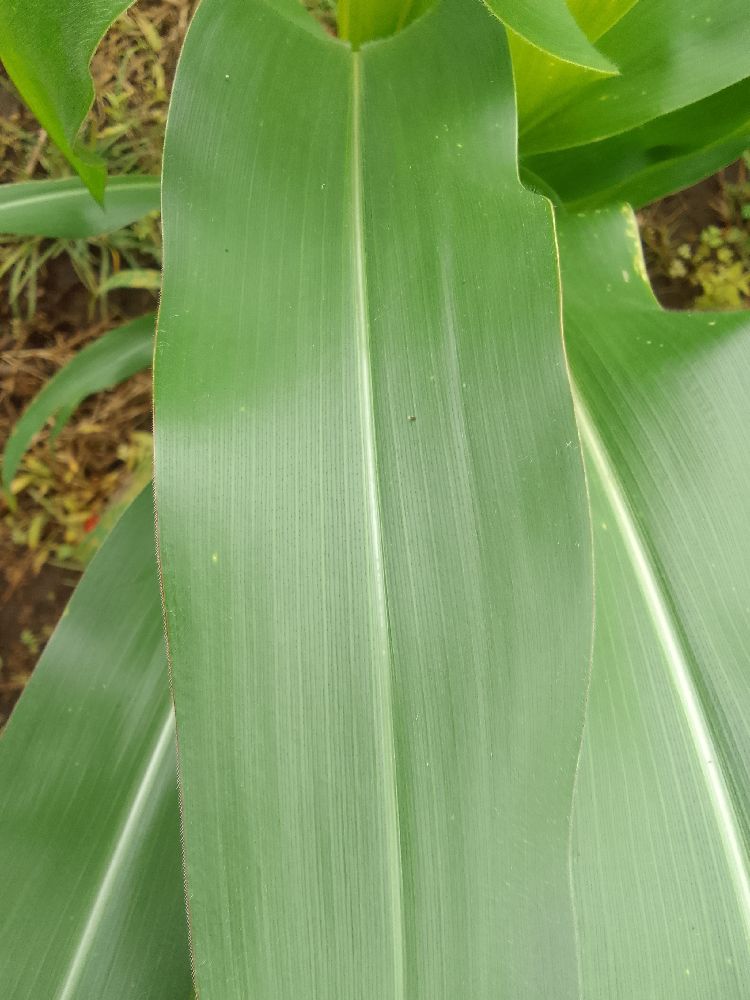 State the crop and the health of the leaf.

maize, healthy
